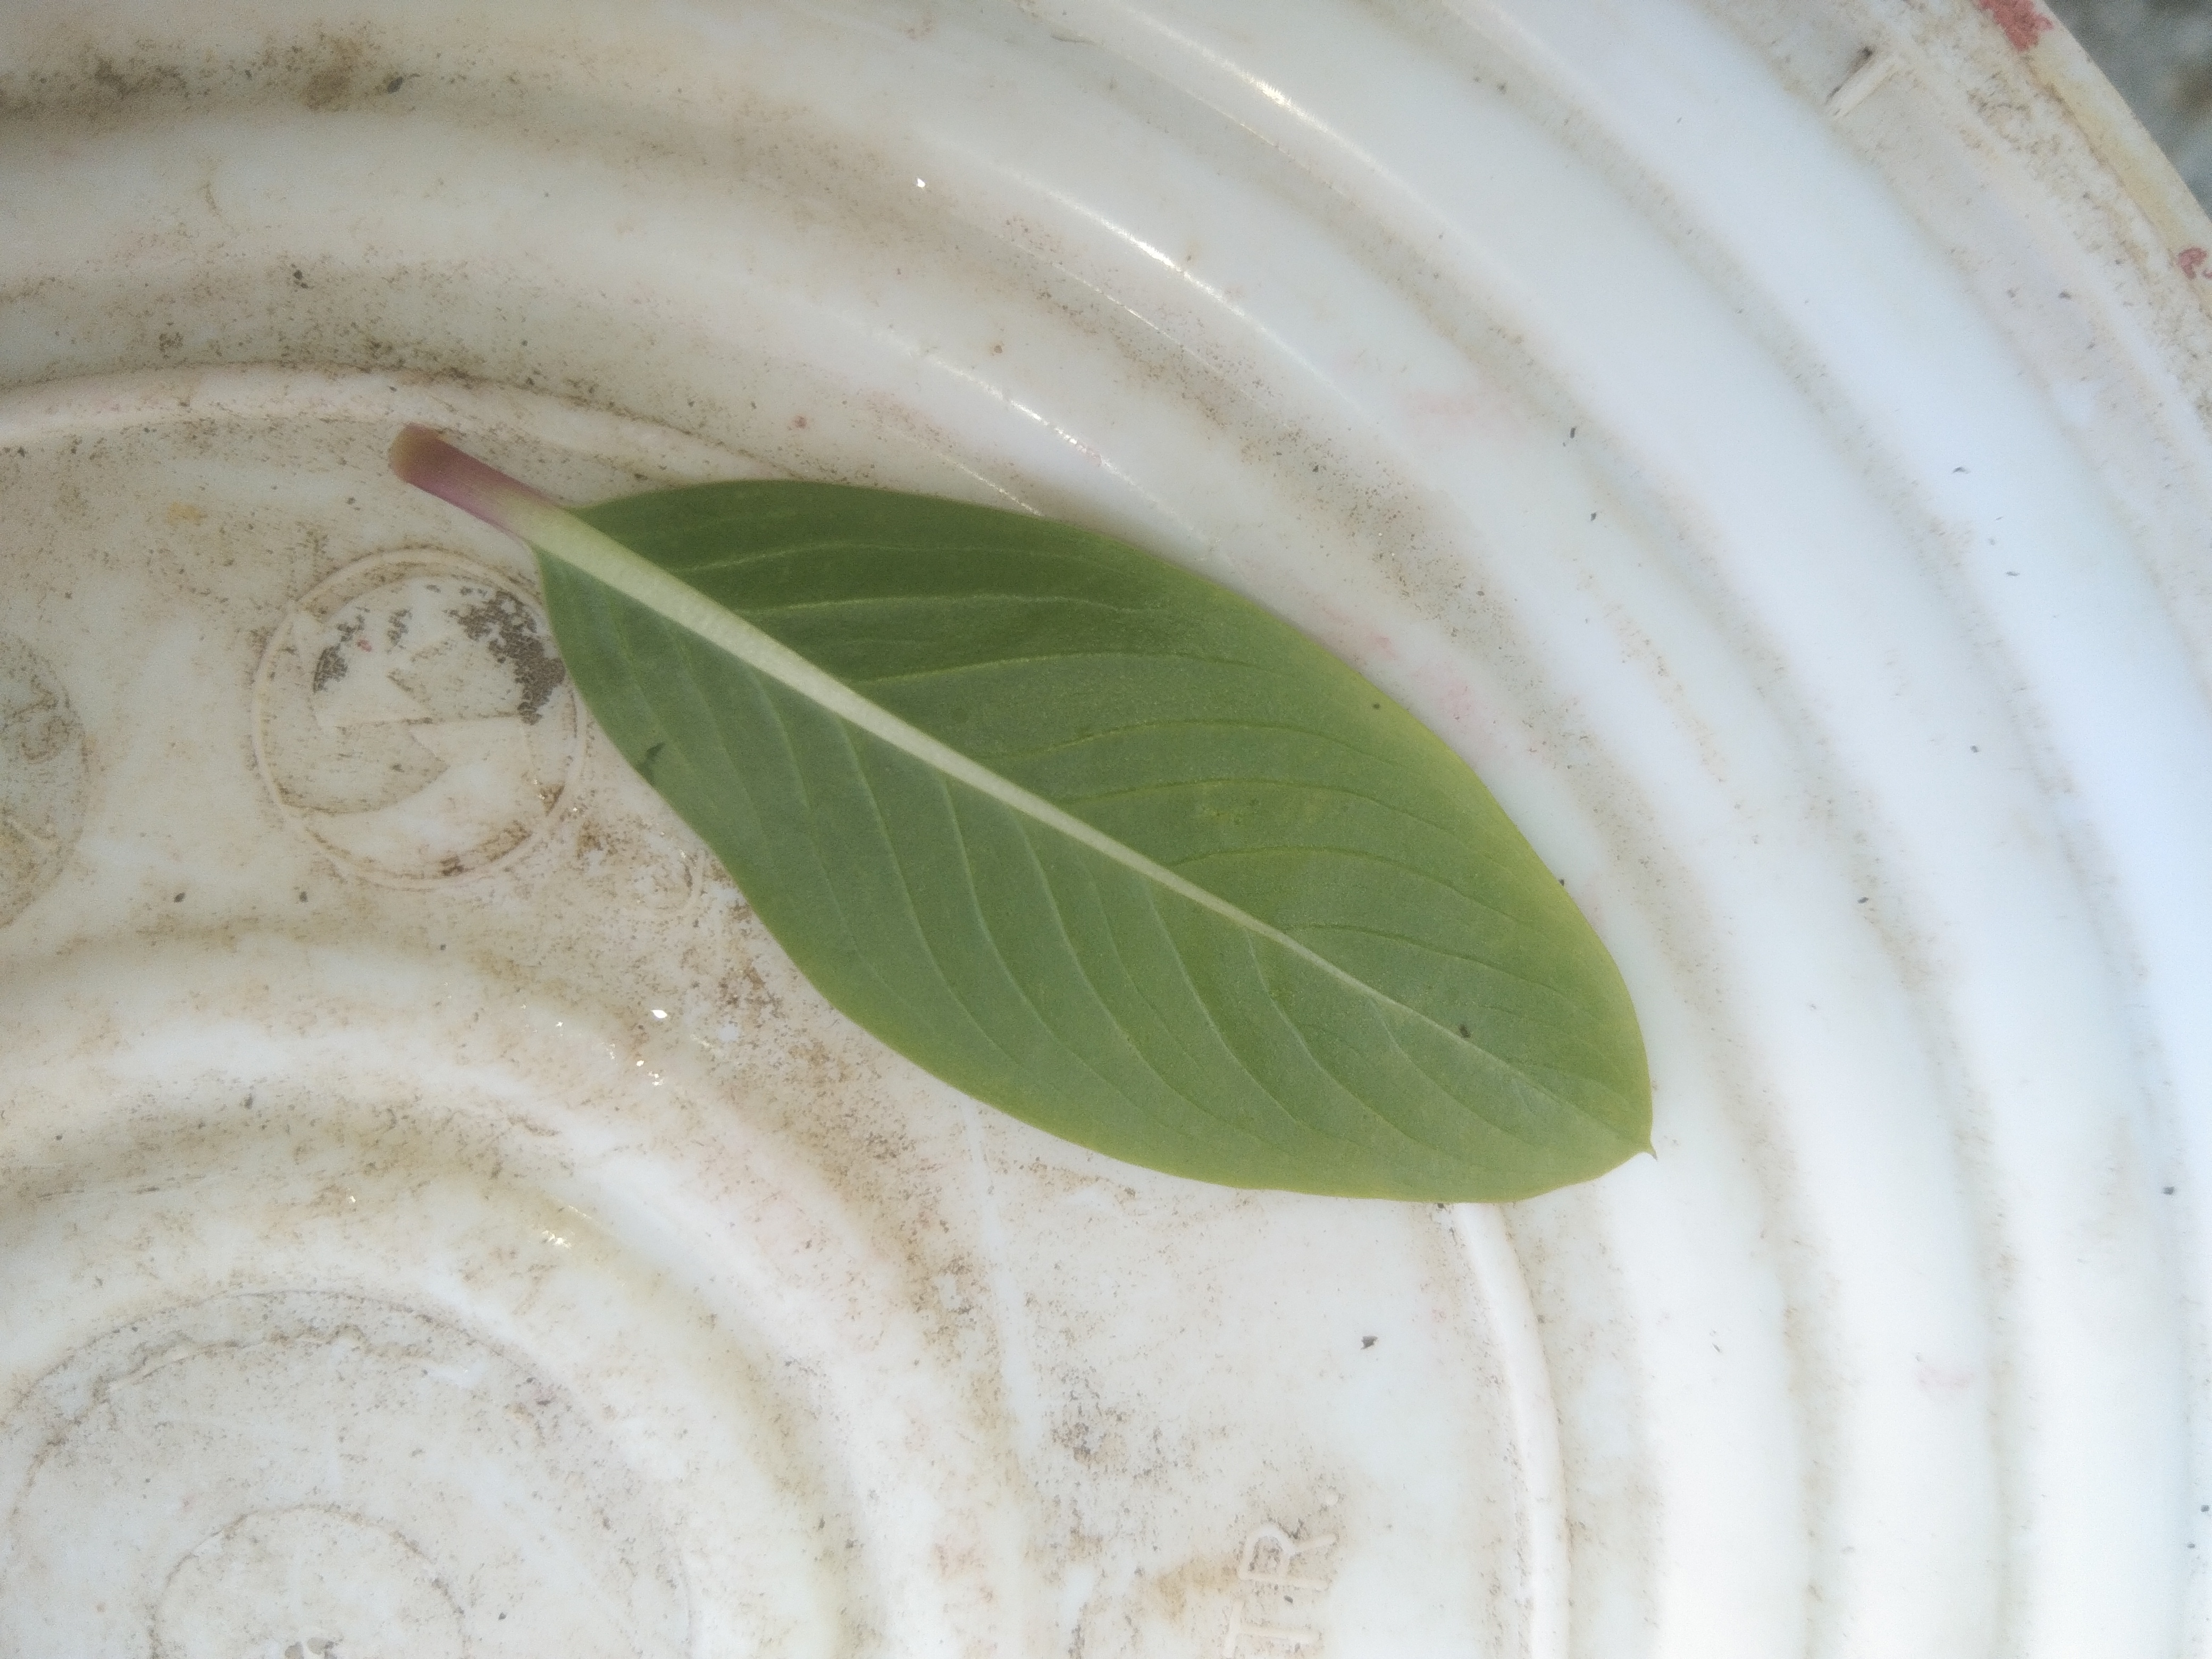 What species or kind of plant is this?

rose periwinkle
